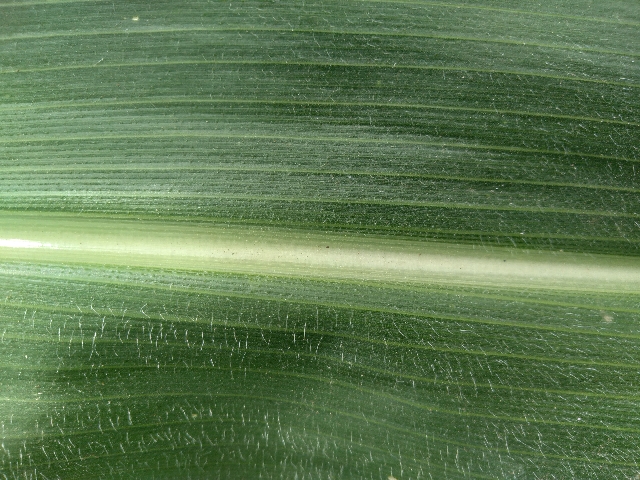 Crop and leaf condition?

maize, healthy
